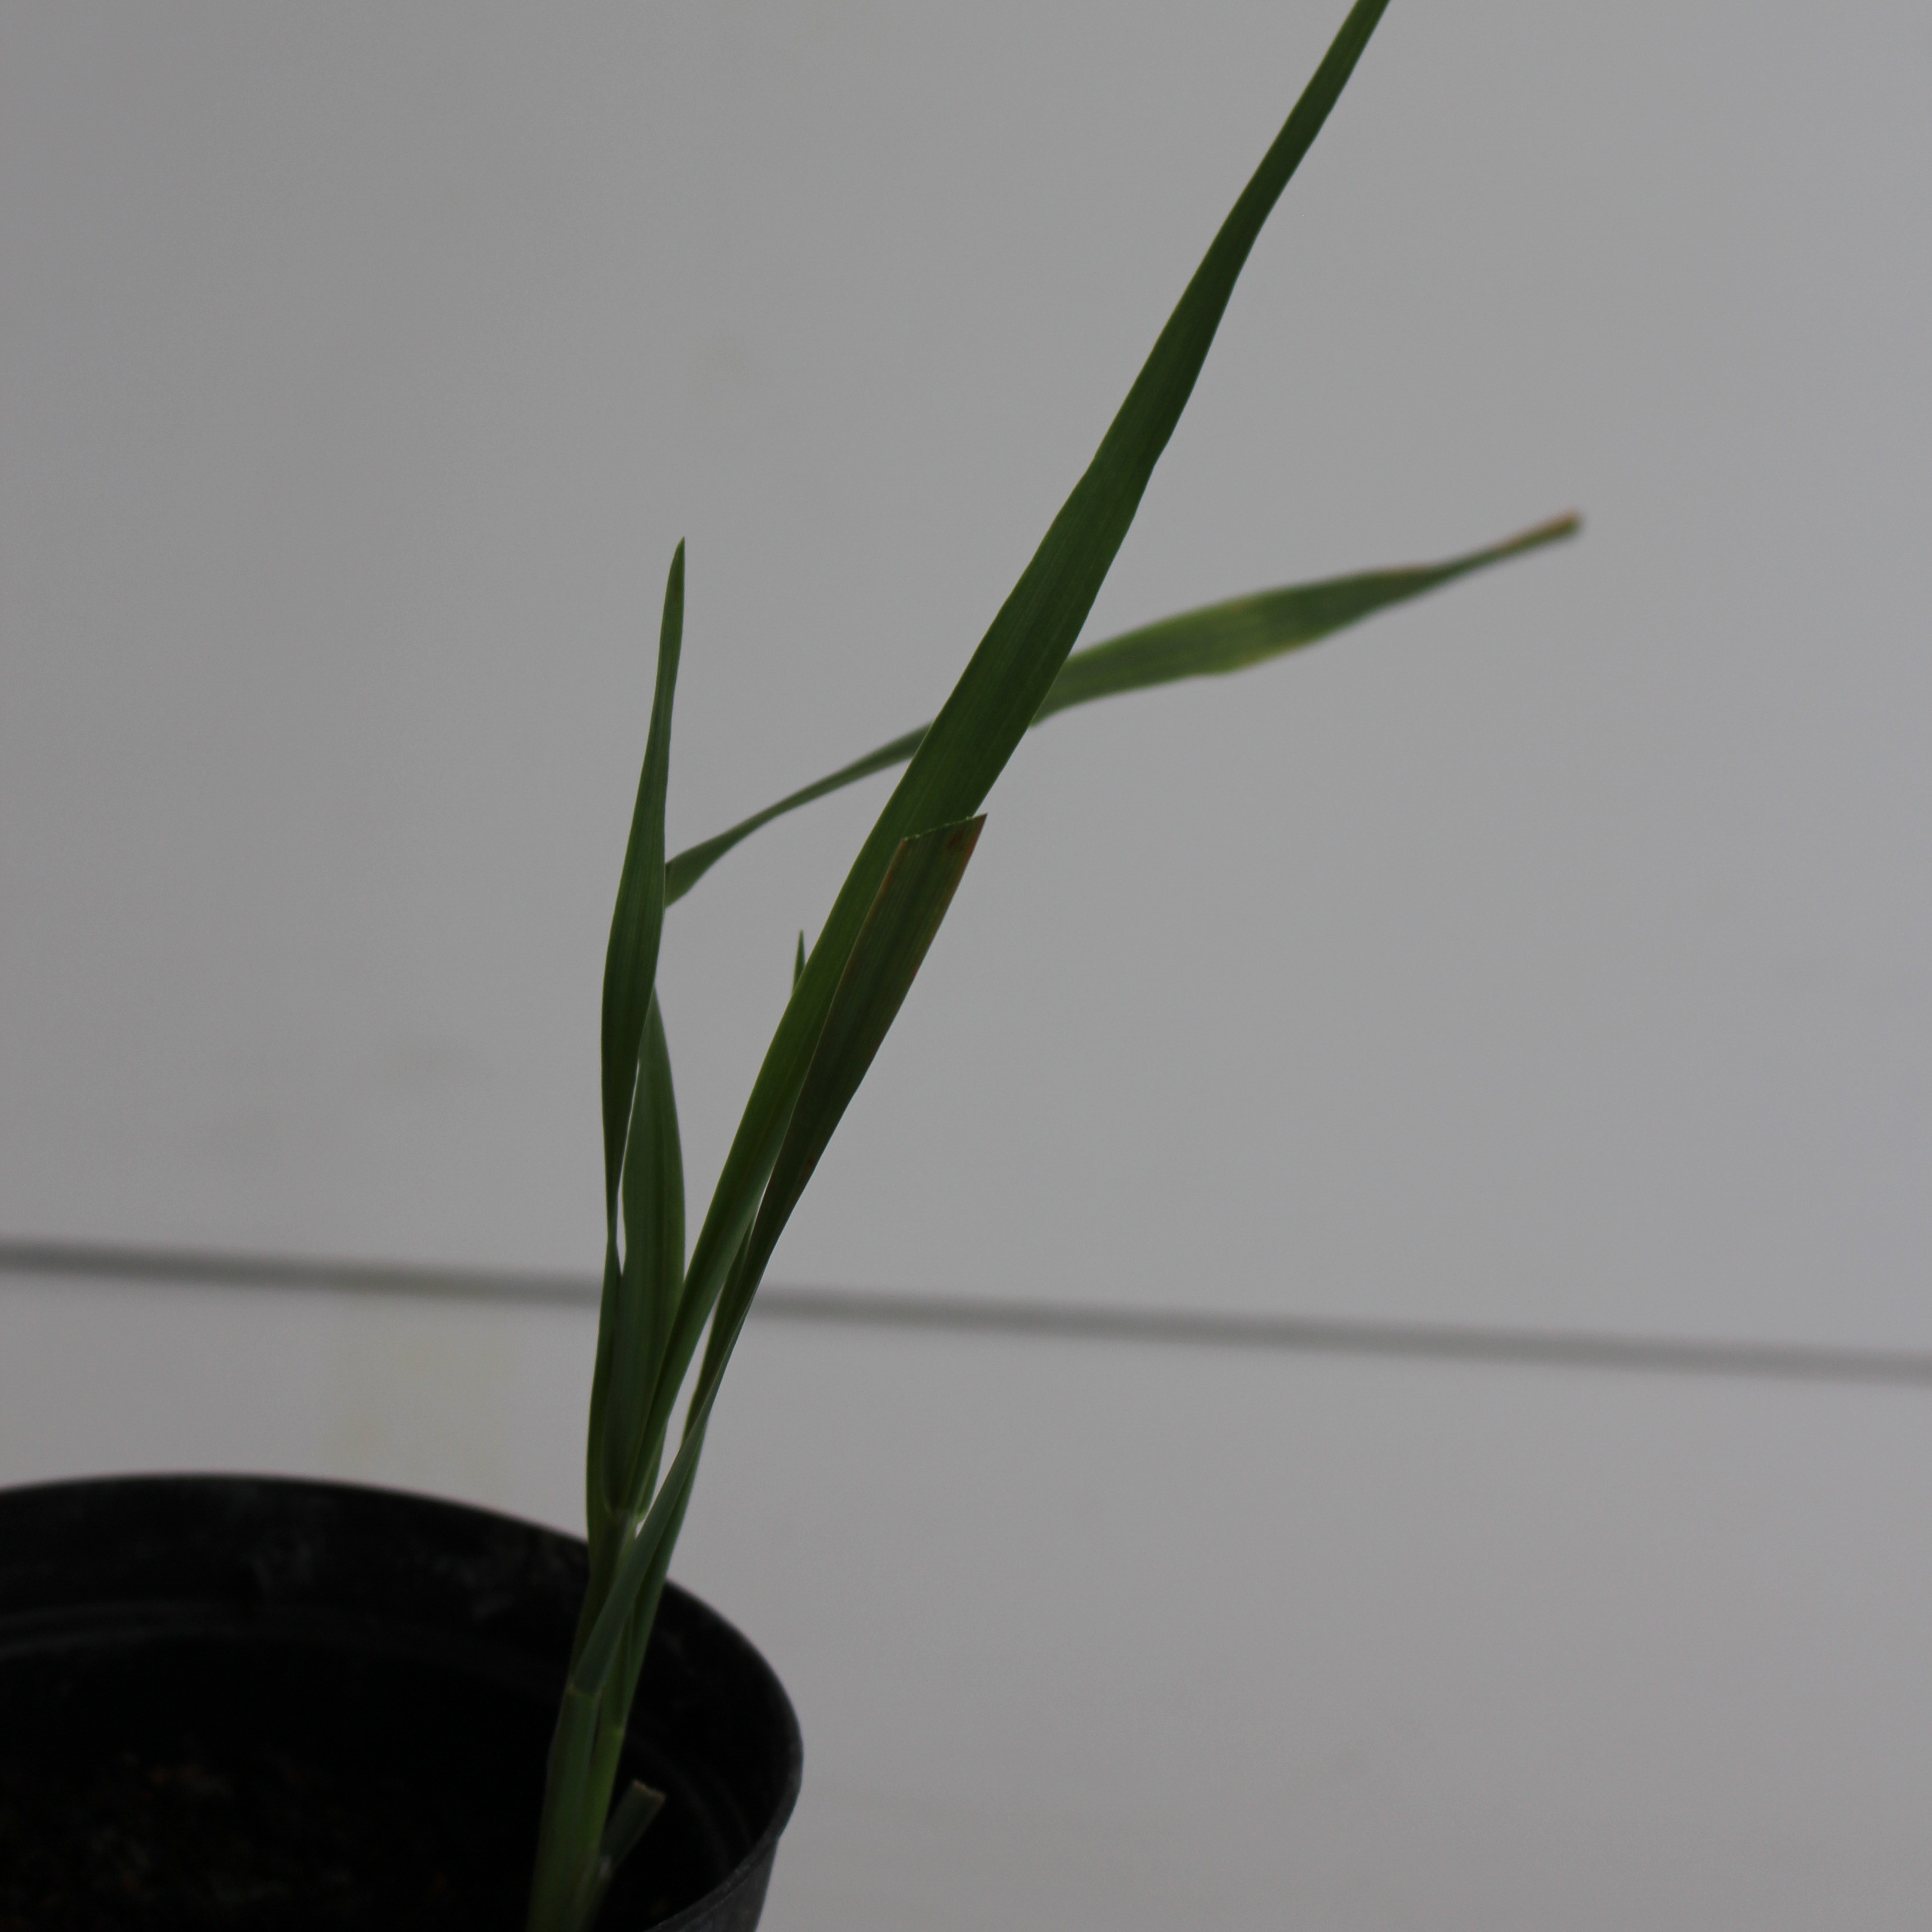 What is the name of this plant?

Avena sterilis
